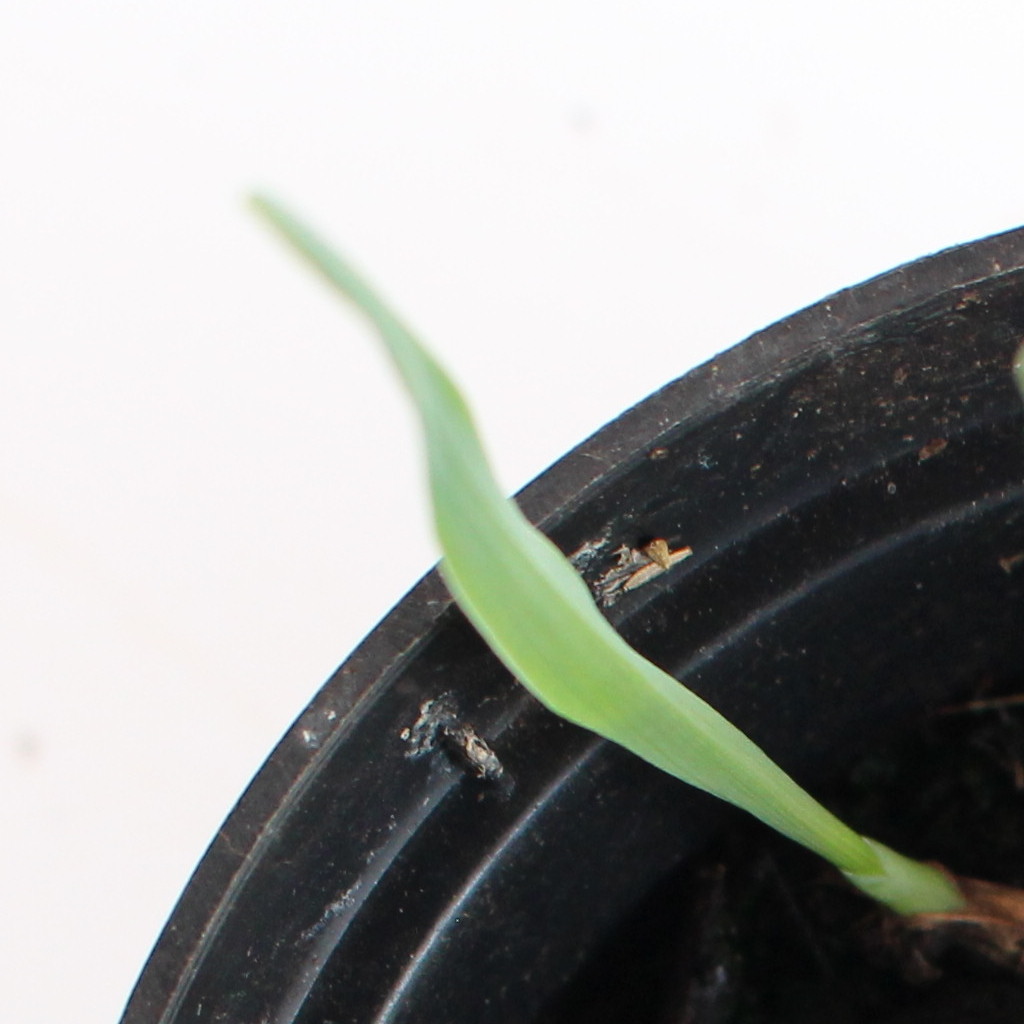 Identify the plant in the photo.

Avena sterilis
